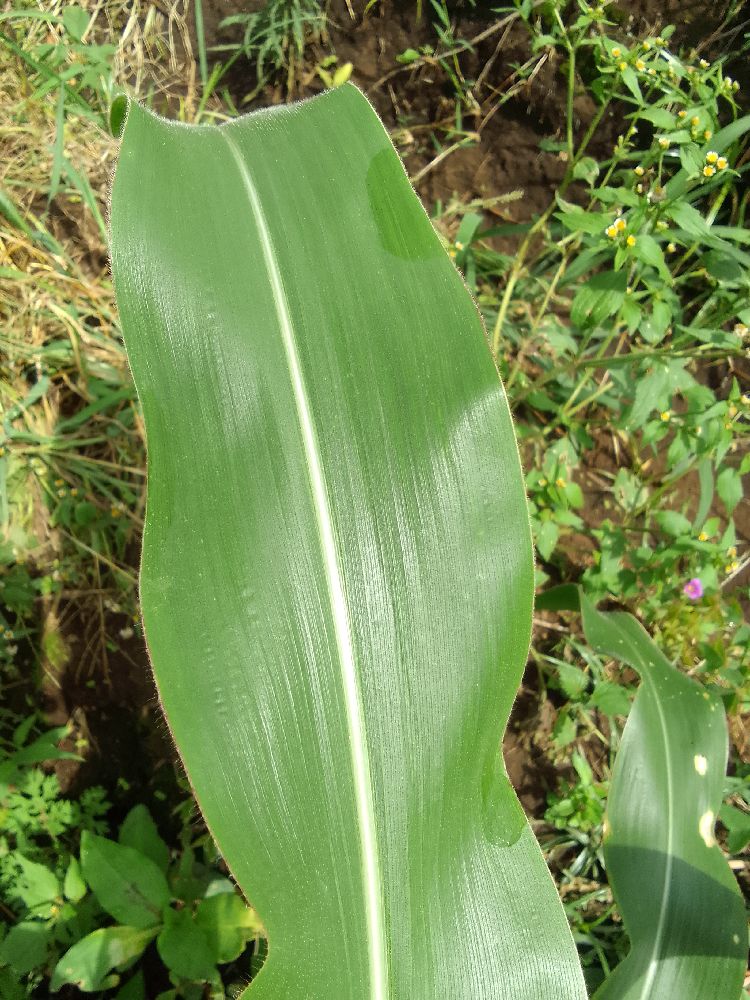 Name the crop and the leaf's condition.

maize, healthy
